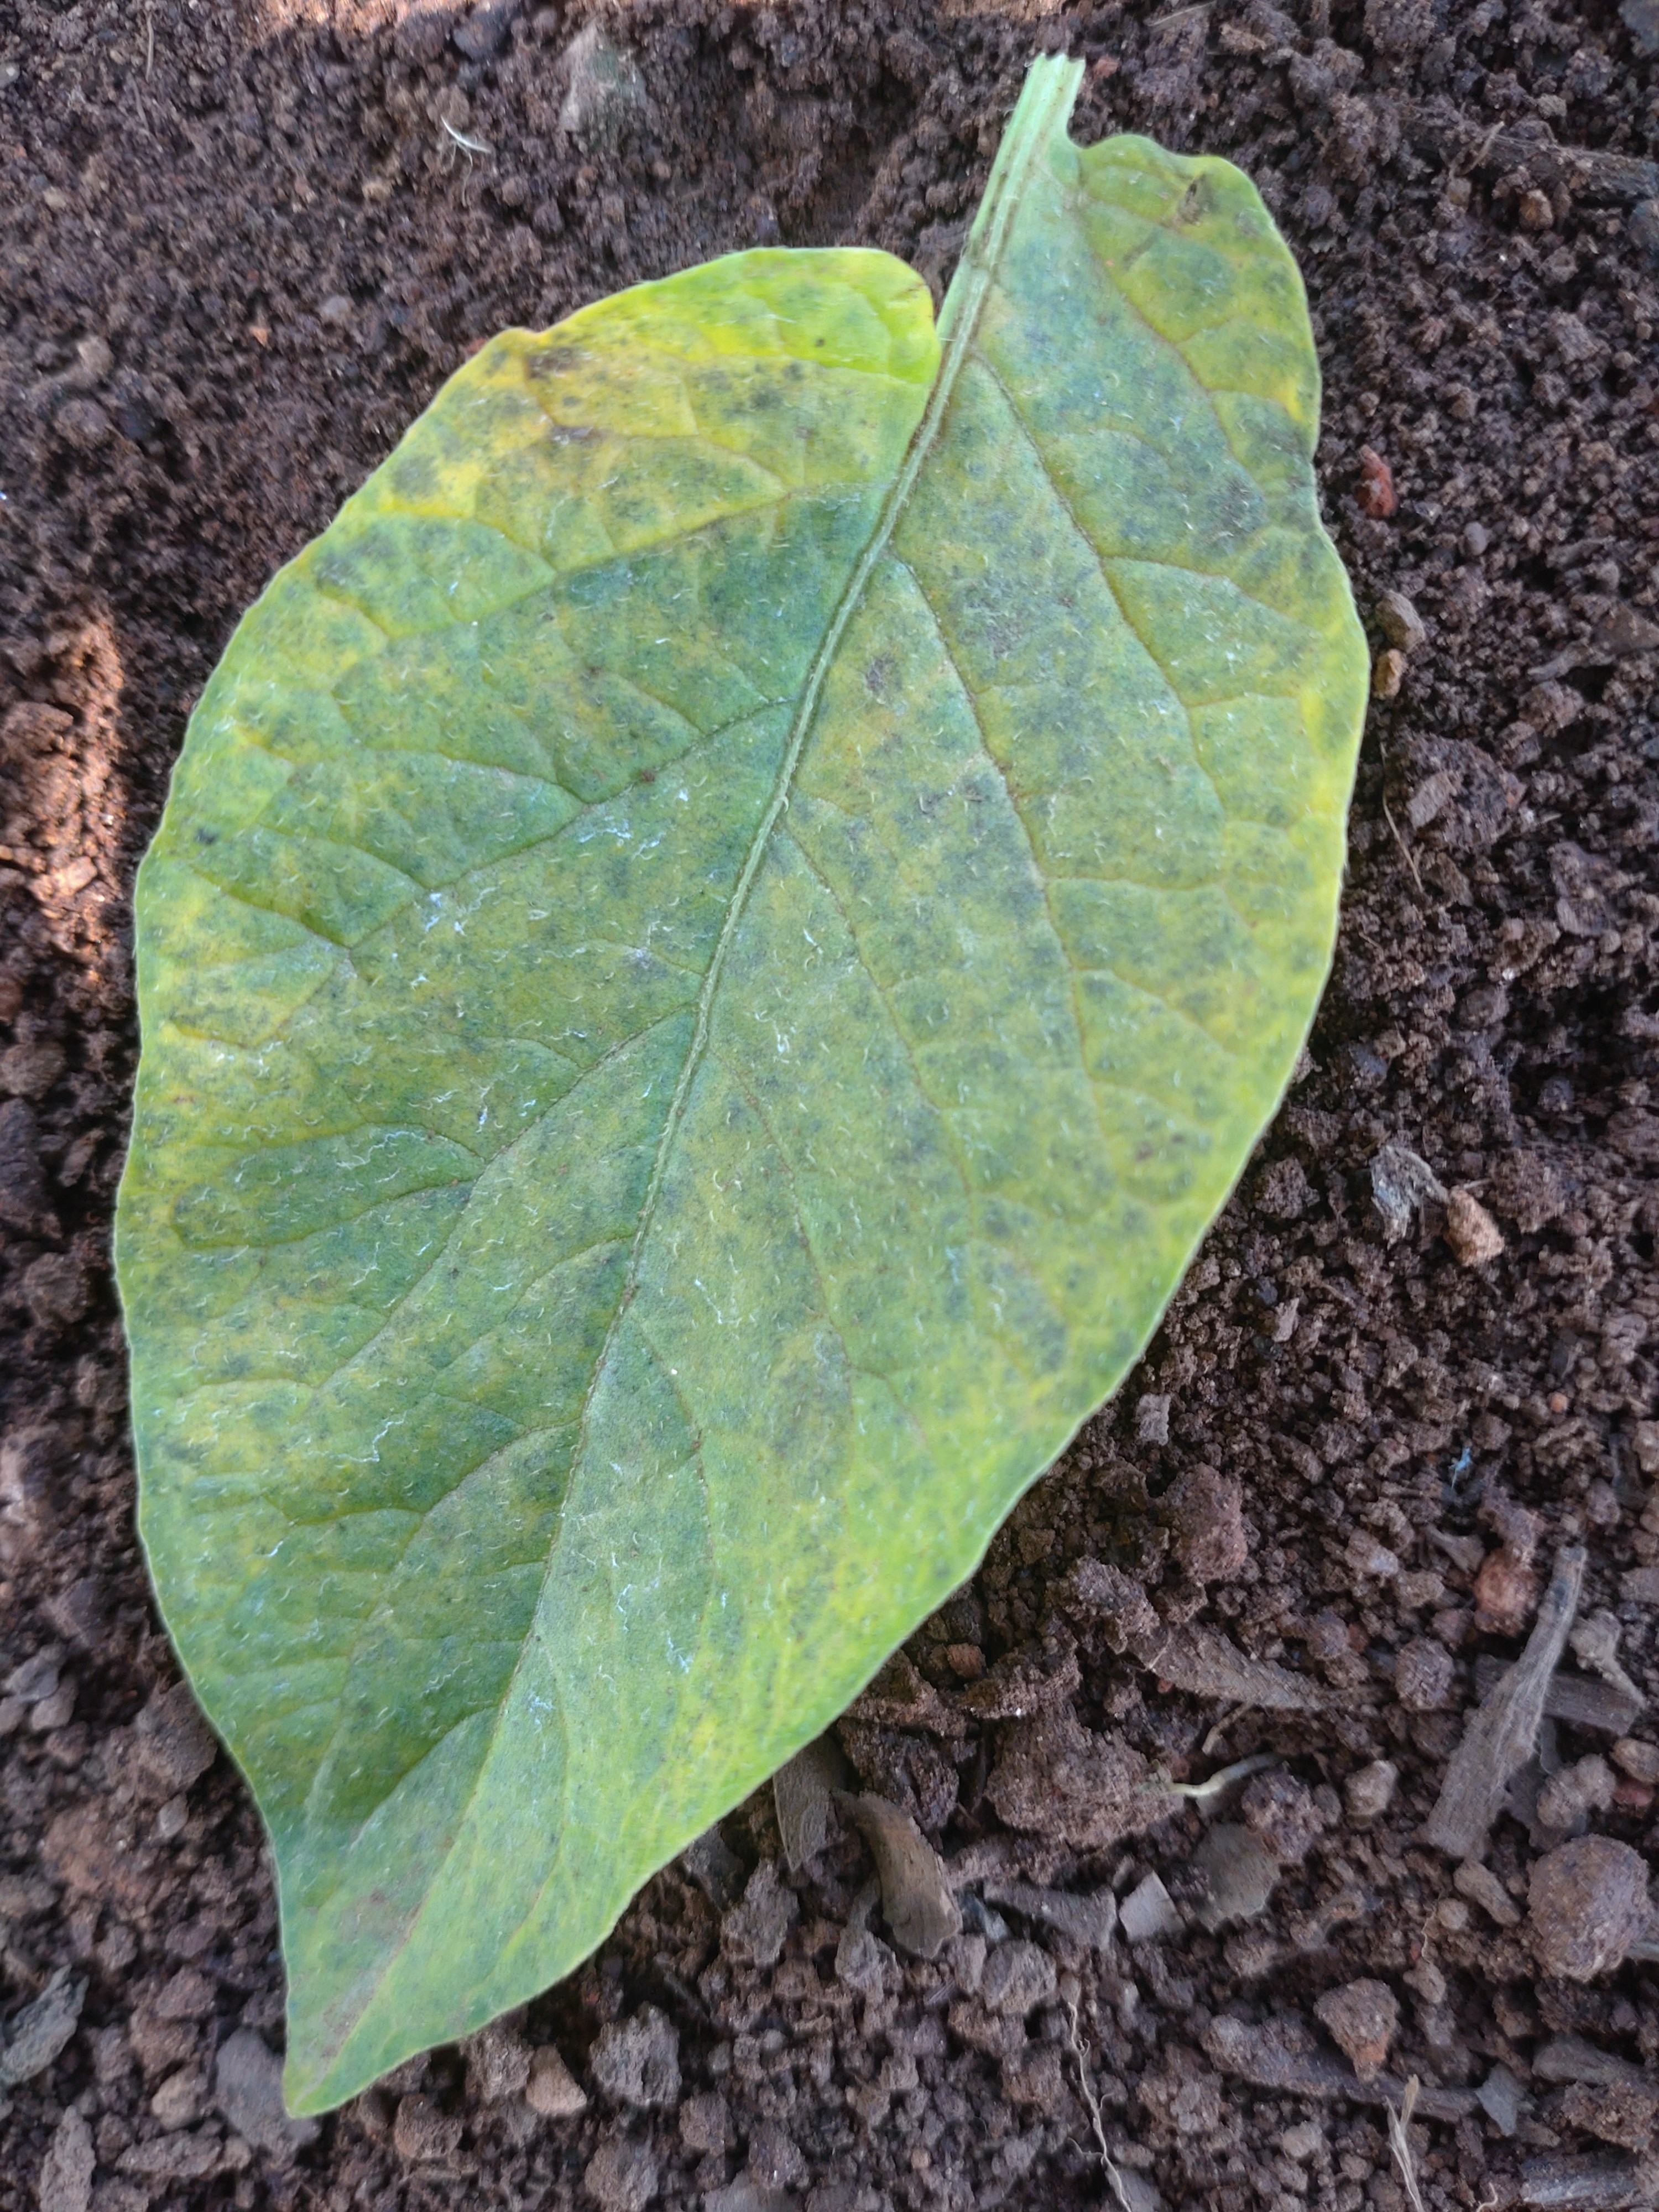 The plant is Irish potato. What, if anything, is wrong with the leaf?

late blight
